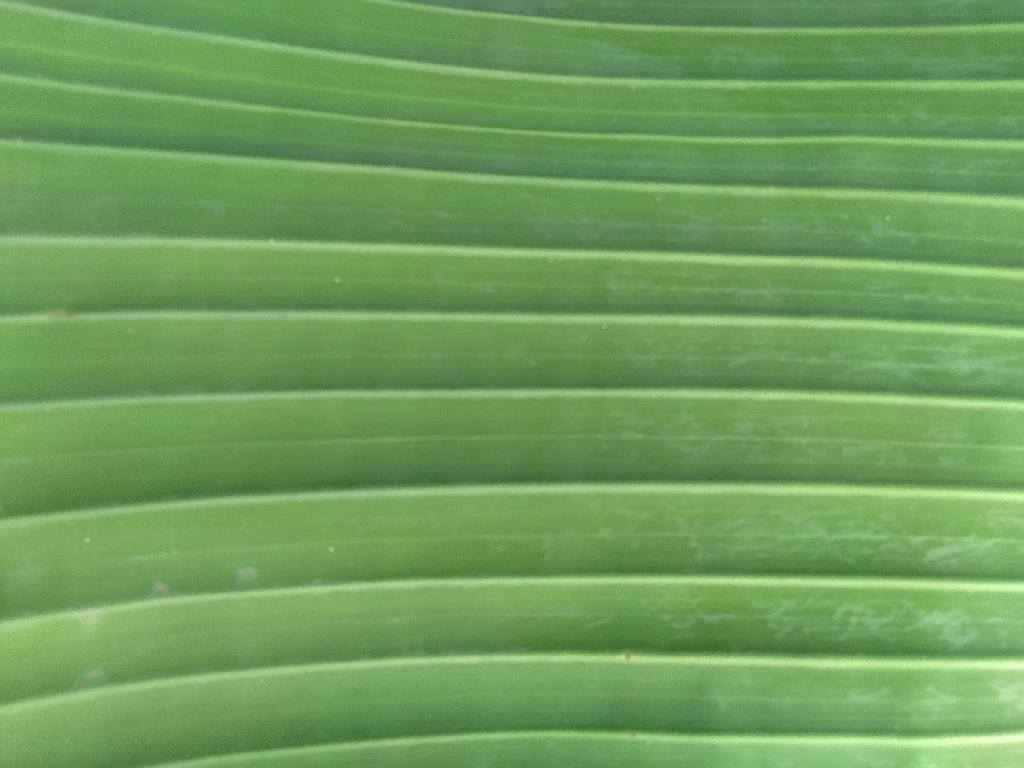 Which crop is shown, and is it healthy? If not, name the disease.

banana, healthy
